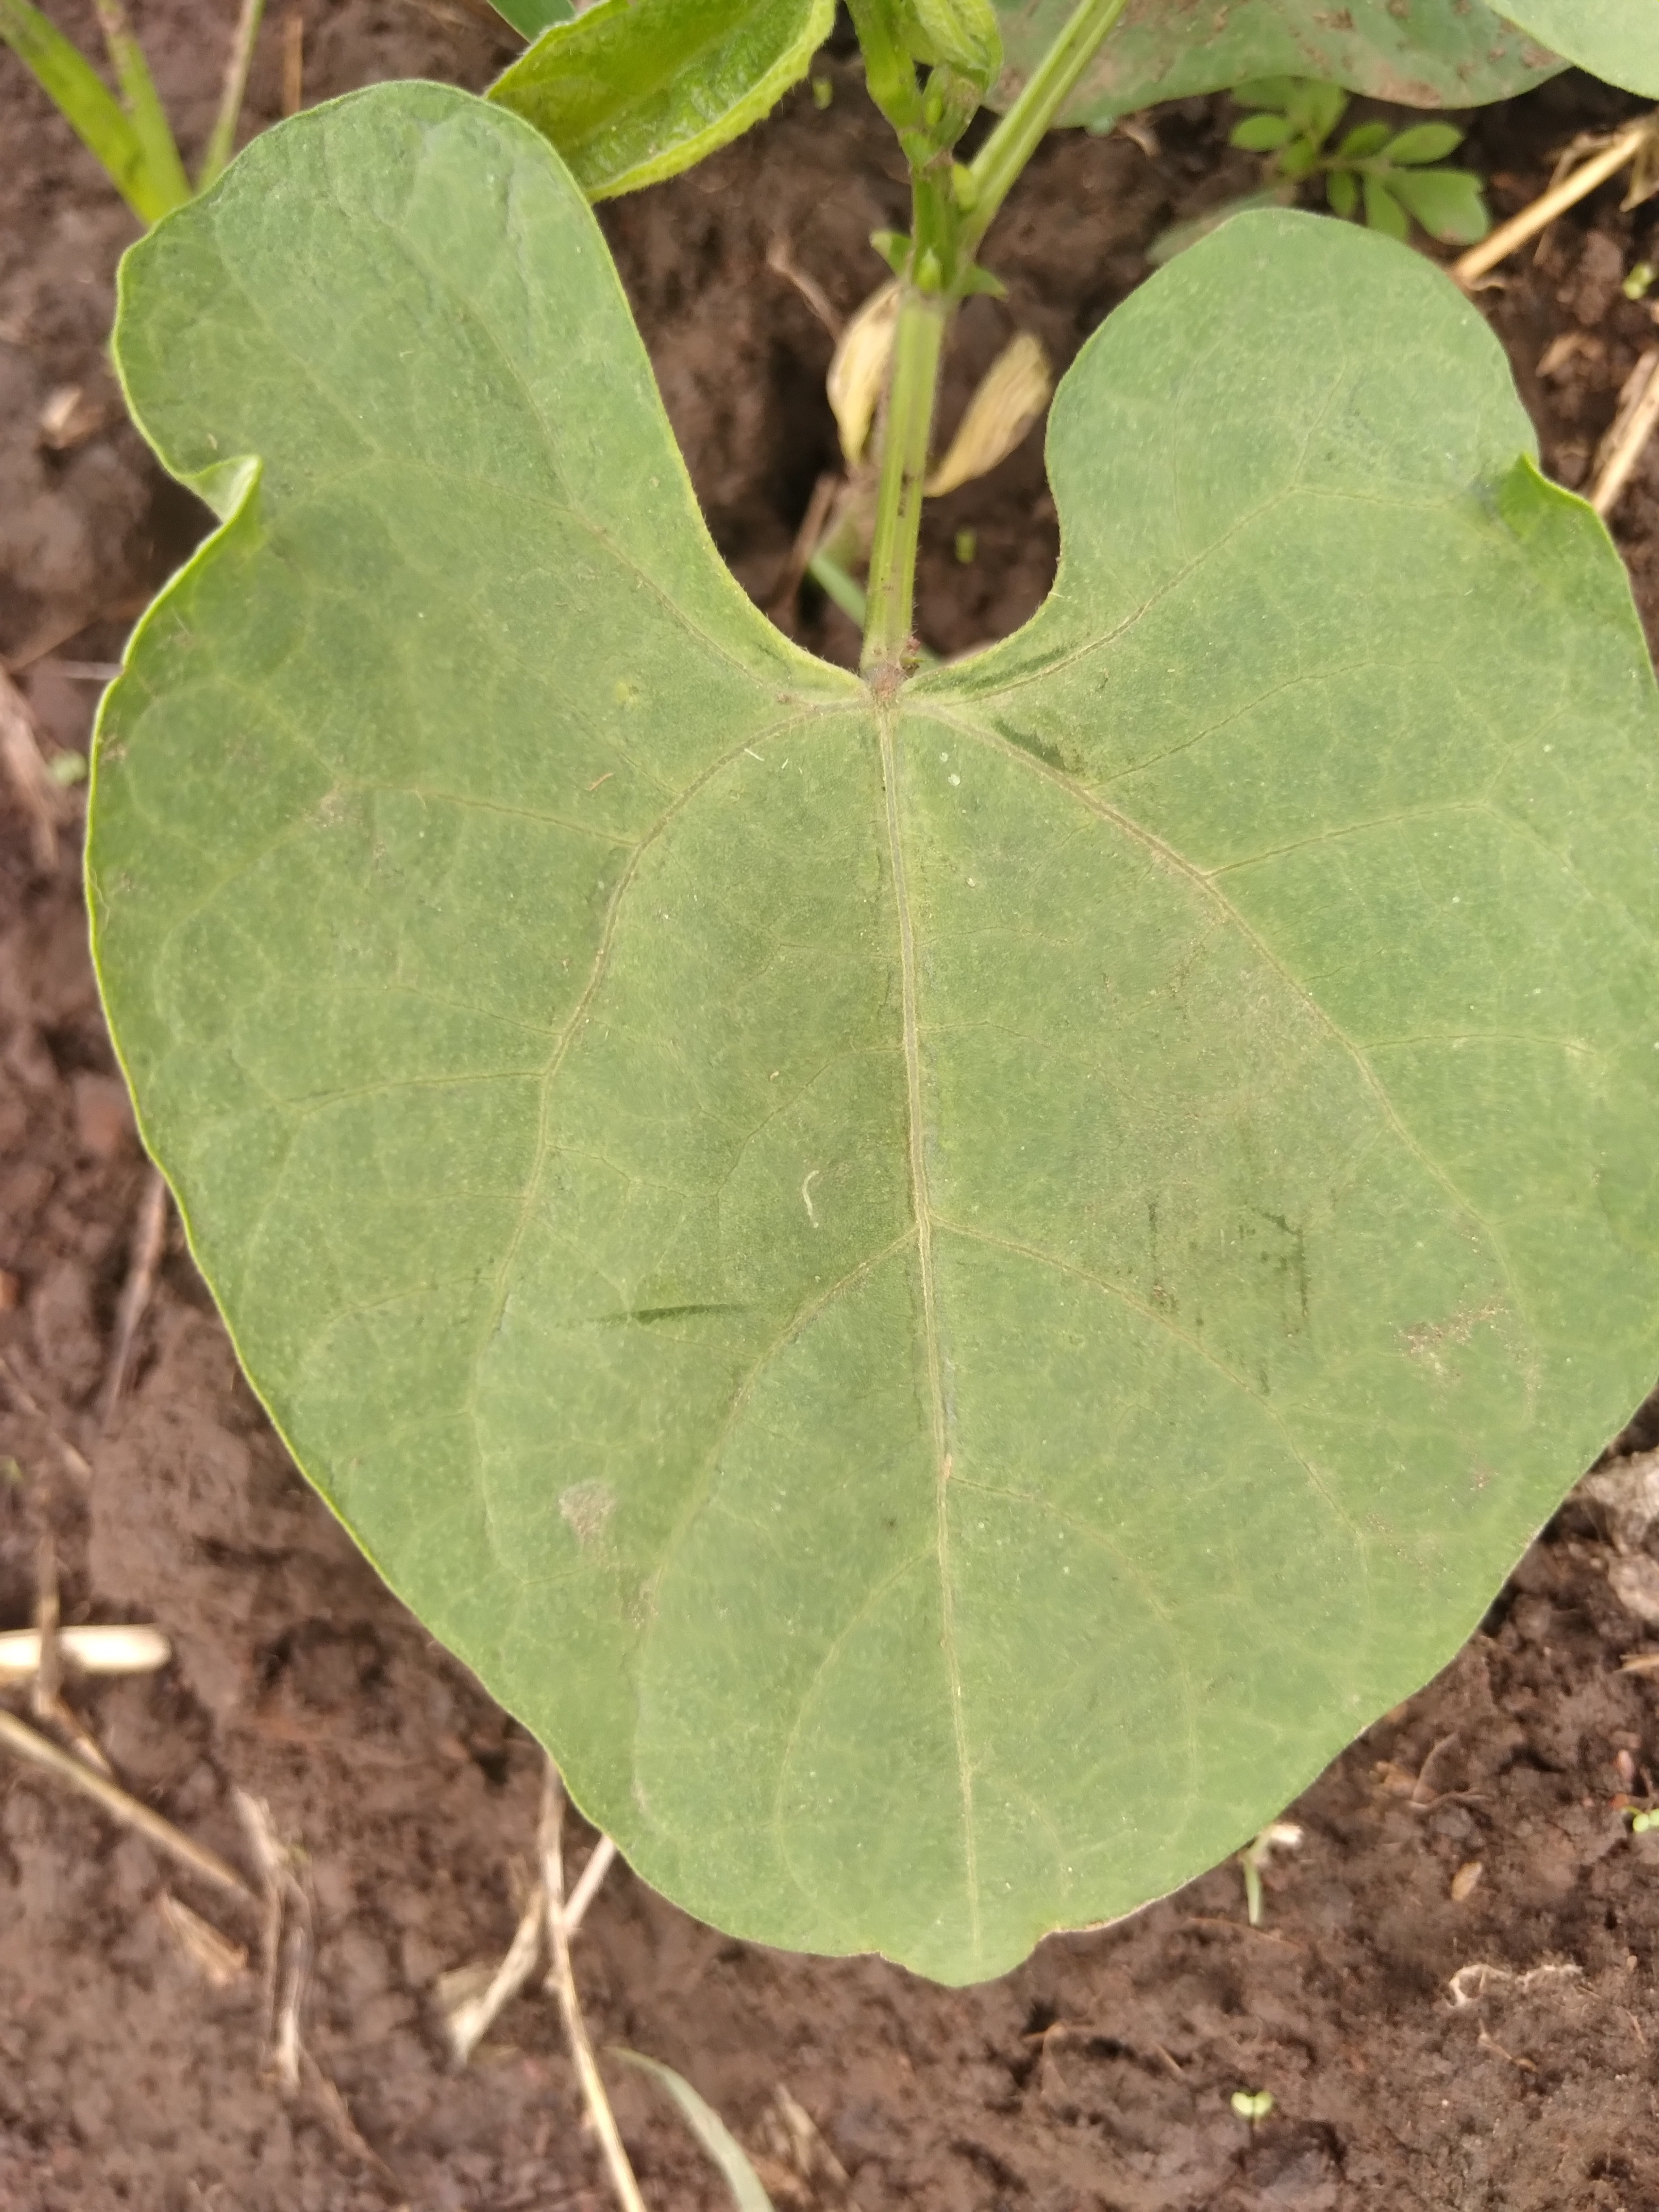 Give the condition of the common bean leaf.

healthy
